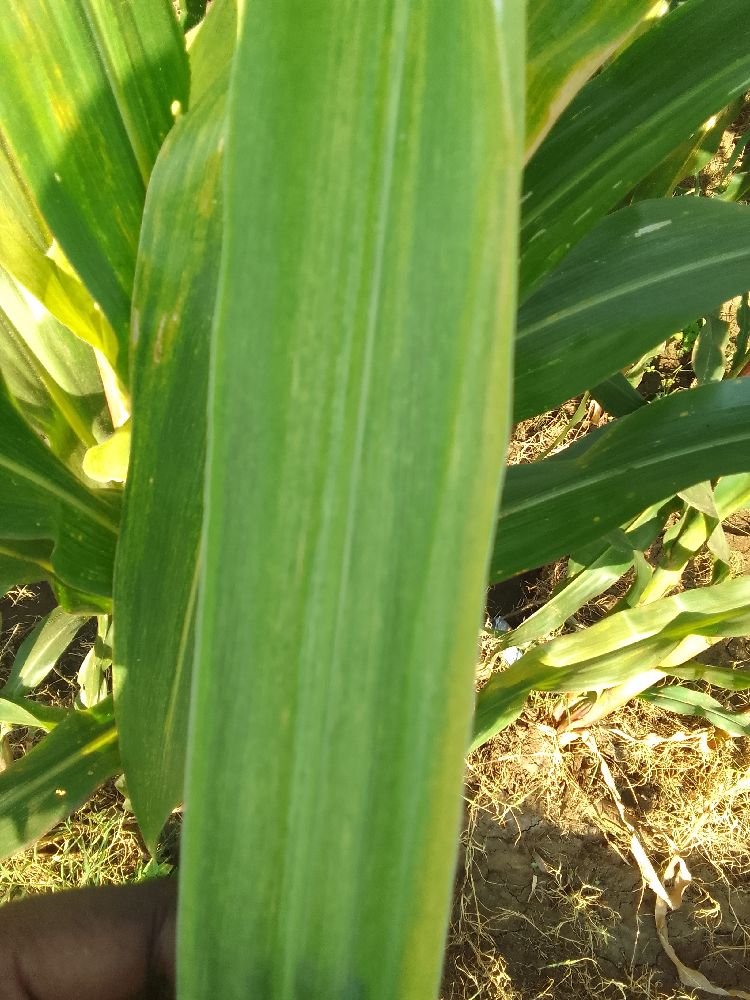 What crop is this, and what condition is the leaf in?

maize, maize lethal necrosis
